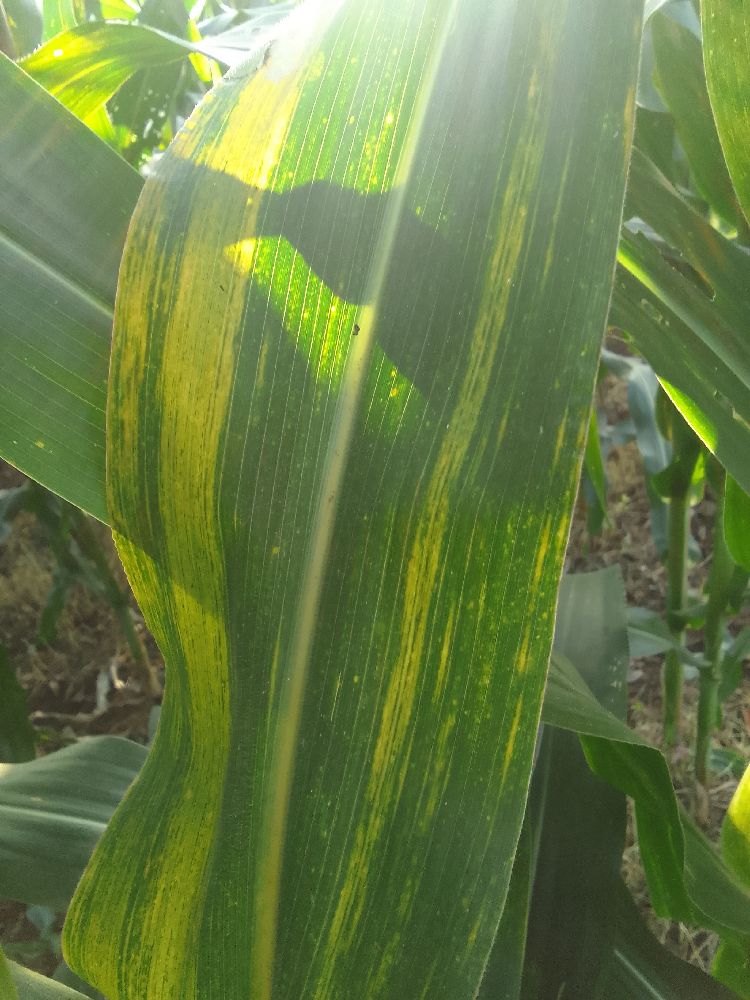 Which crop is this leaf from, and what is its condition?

maize, maize lethal necrosis
